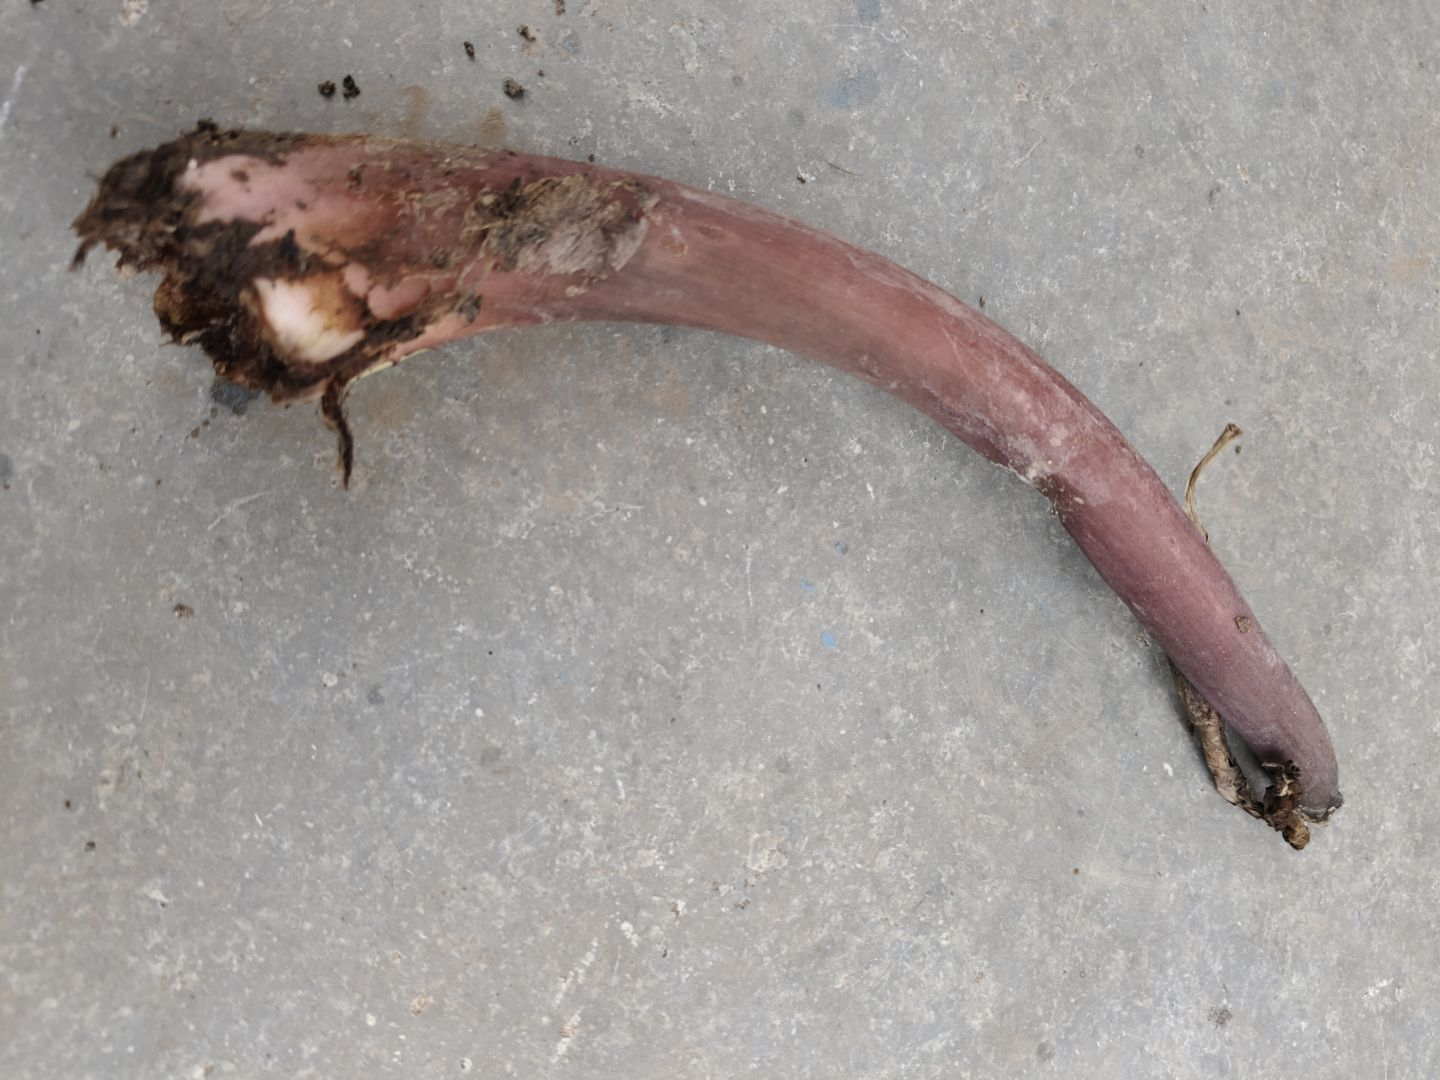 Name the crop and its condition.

taro, root rot
